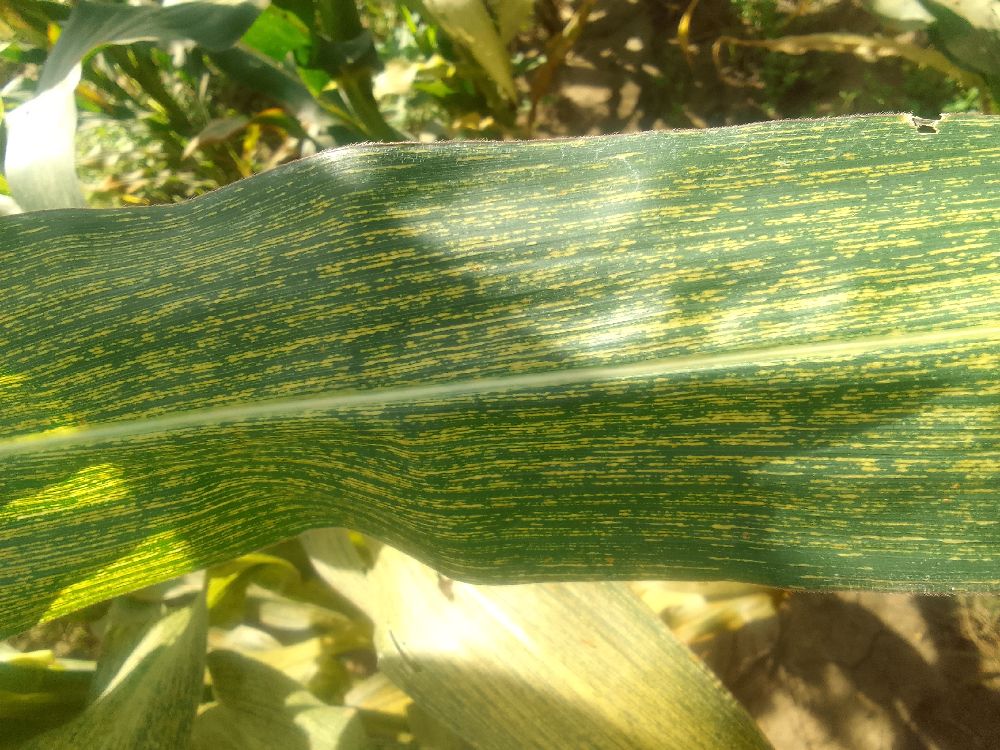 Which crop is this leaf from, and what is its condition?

maize, maize streak virus
